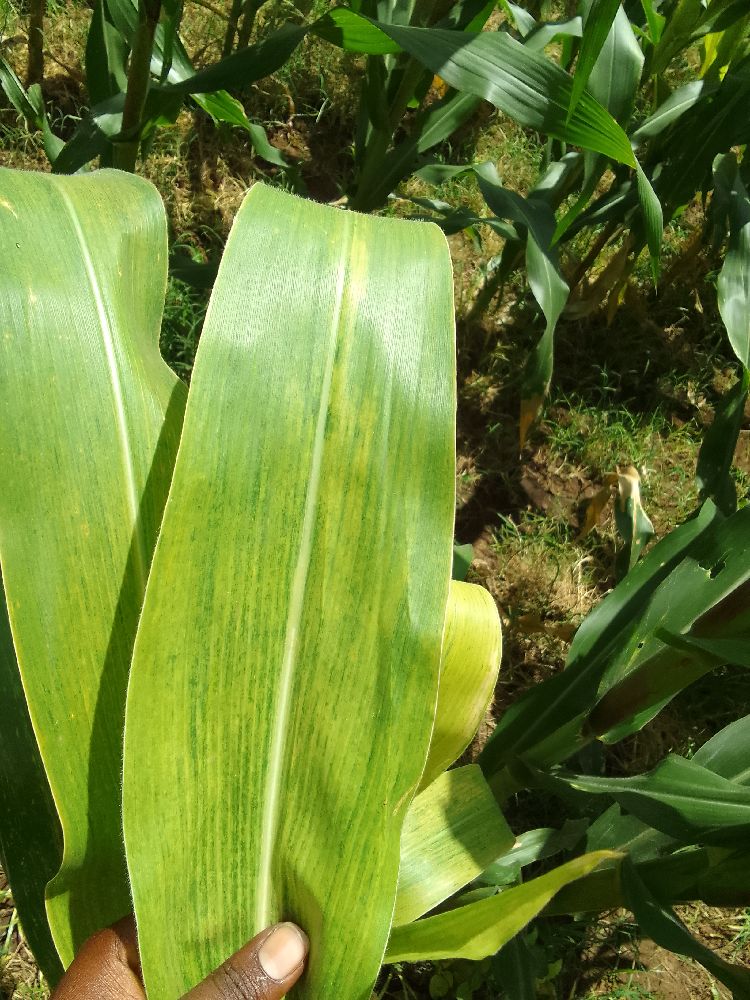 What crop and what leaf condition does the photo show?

maize, maize lethal necrosis
